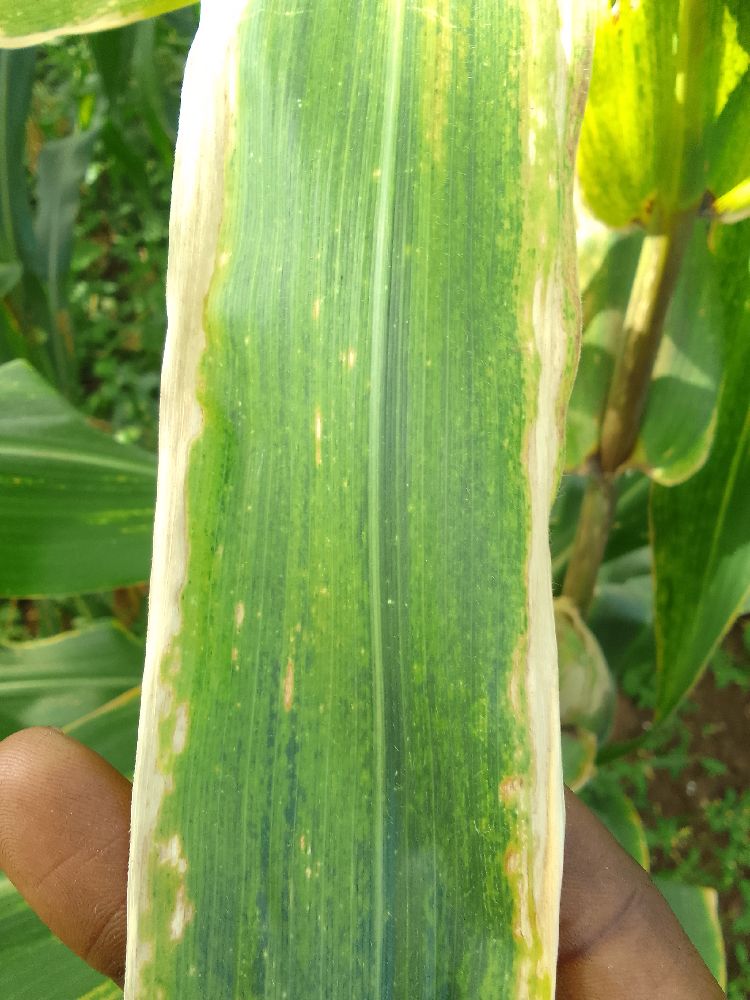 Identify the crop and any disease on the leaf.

maize, maize lethal necrosis
